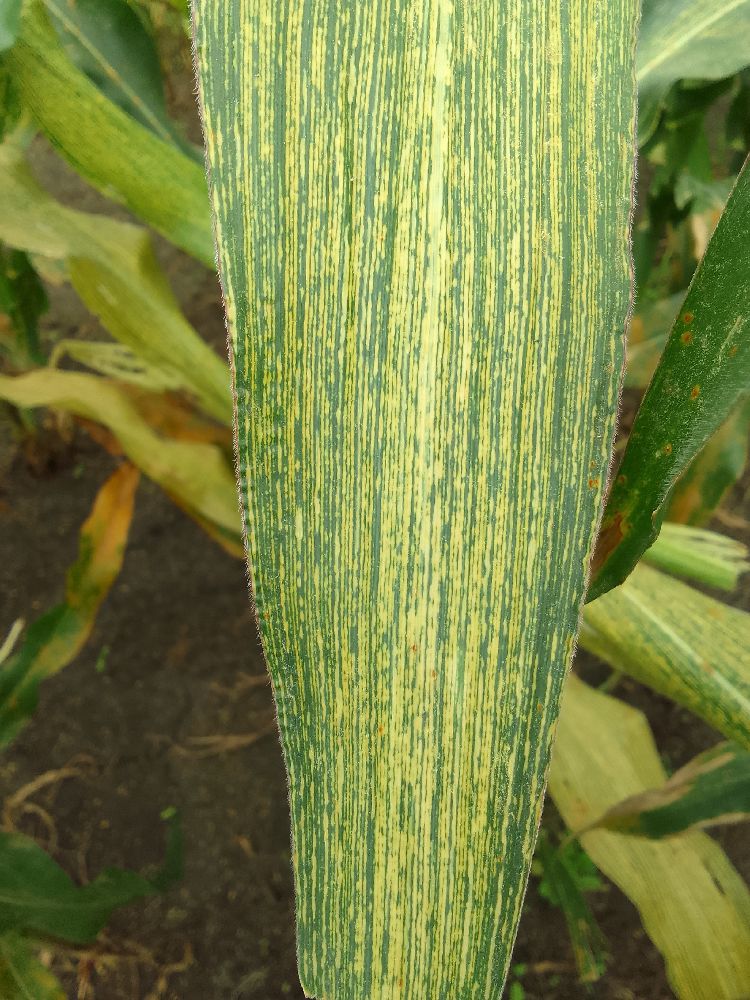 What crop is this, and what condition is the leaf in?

maize, maize streak virus
